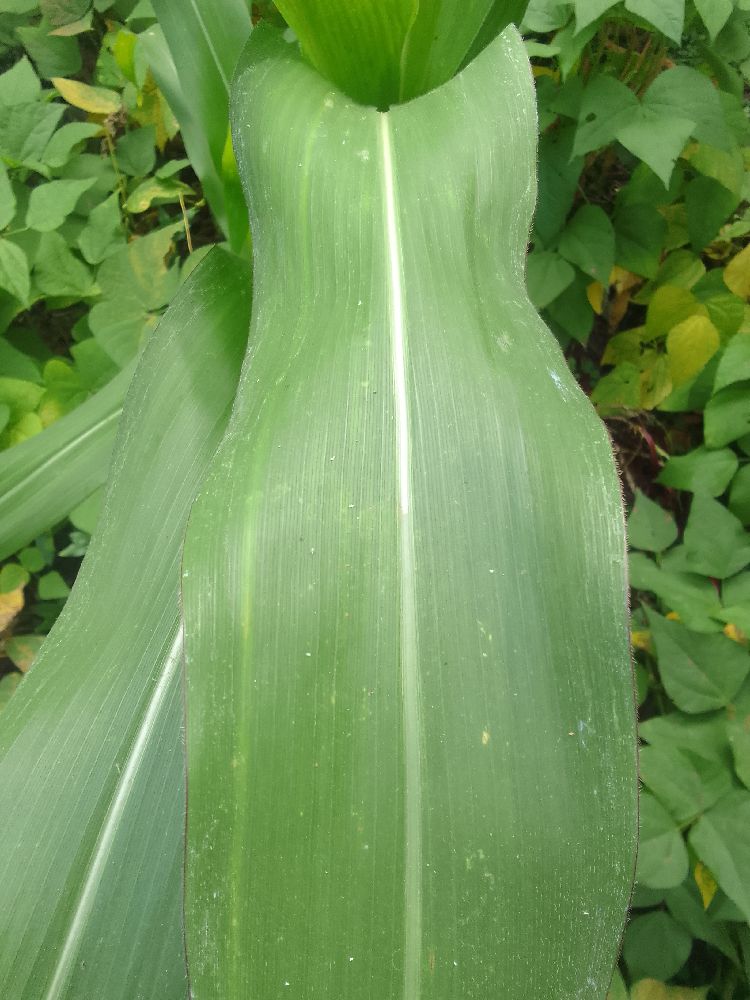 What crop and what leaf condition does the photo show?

maize, healthy
